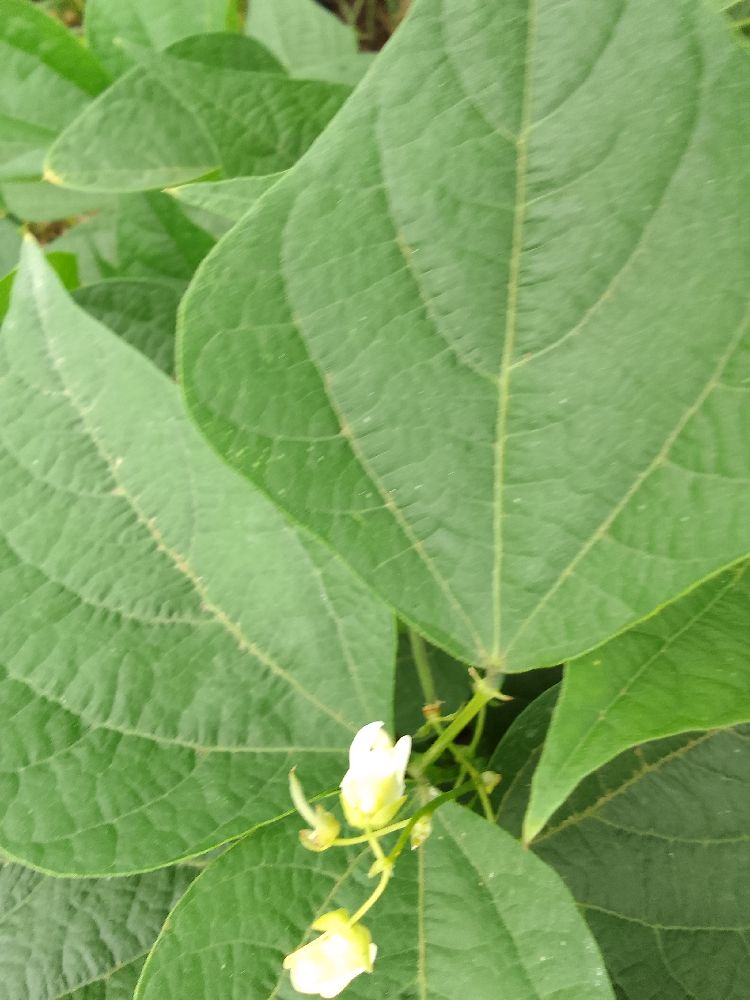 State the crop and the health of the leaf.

common bean, healthy
